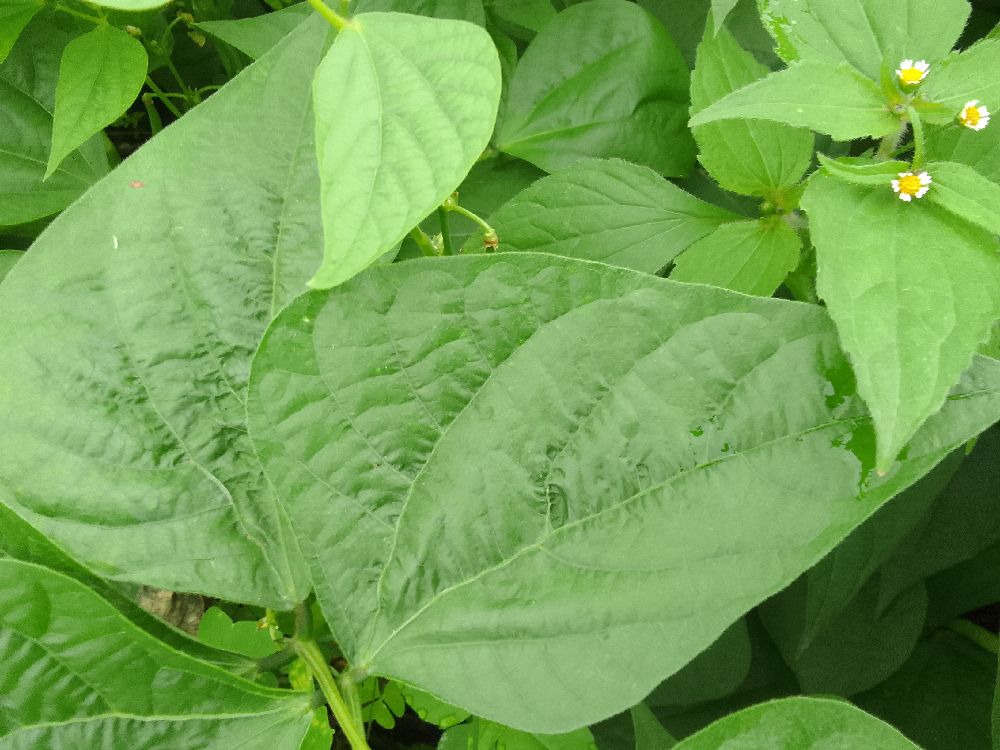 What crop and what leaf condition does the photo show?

common bean, healthy
